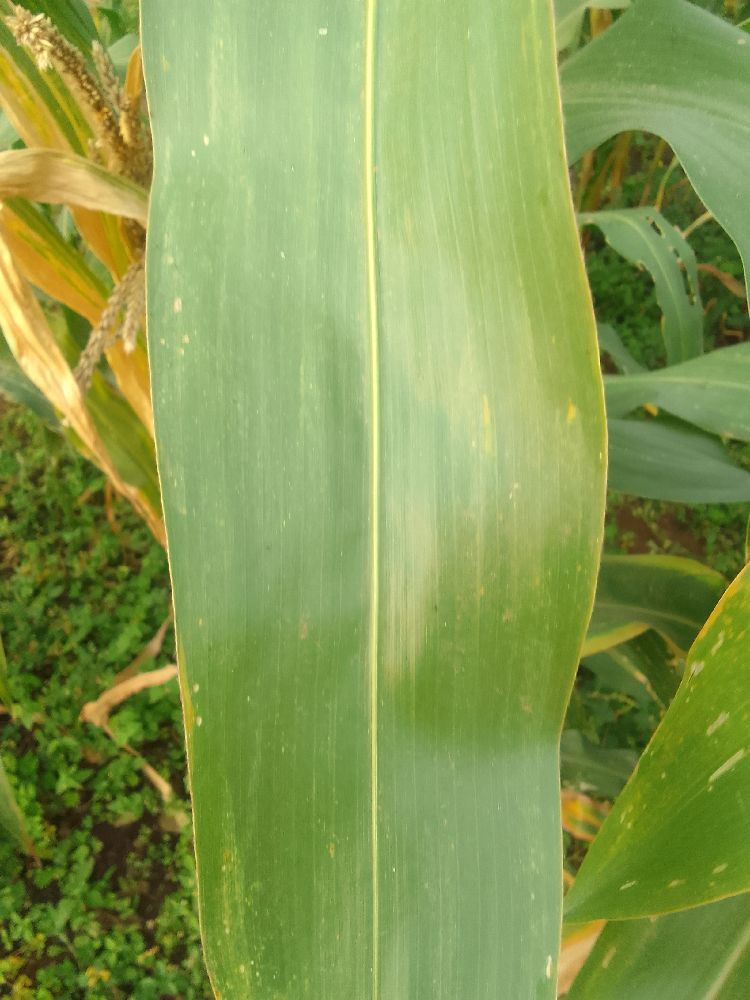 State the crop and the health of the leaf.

maize, healthy
